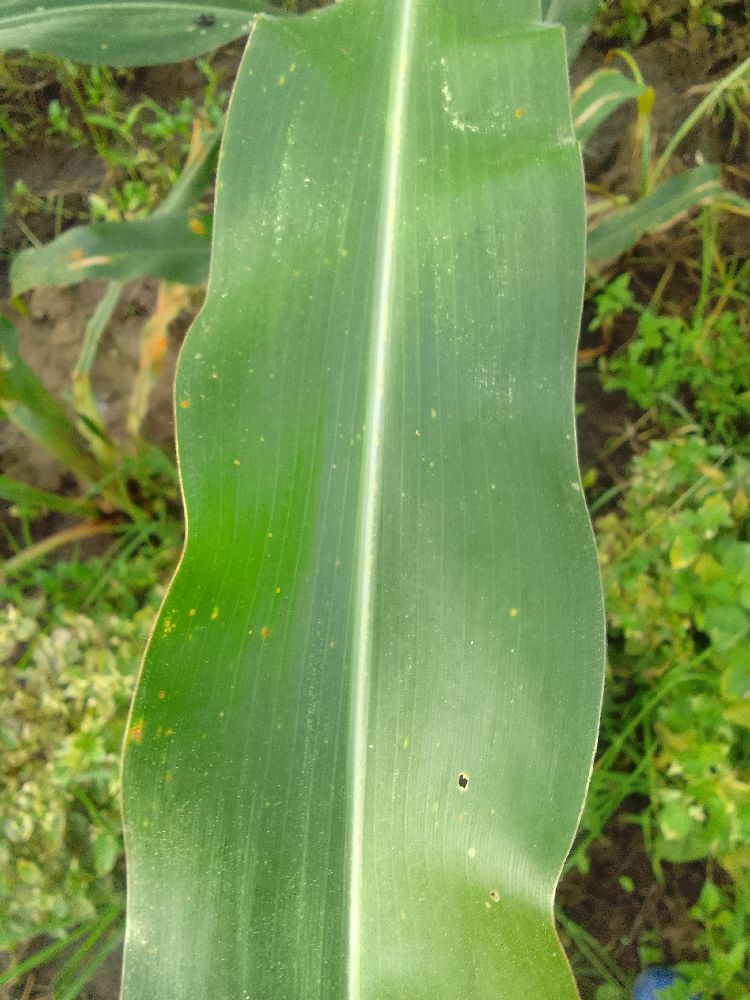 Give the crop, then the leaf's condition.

maize, healthy
